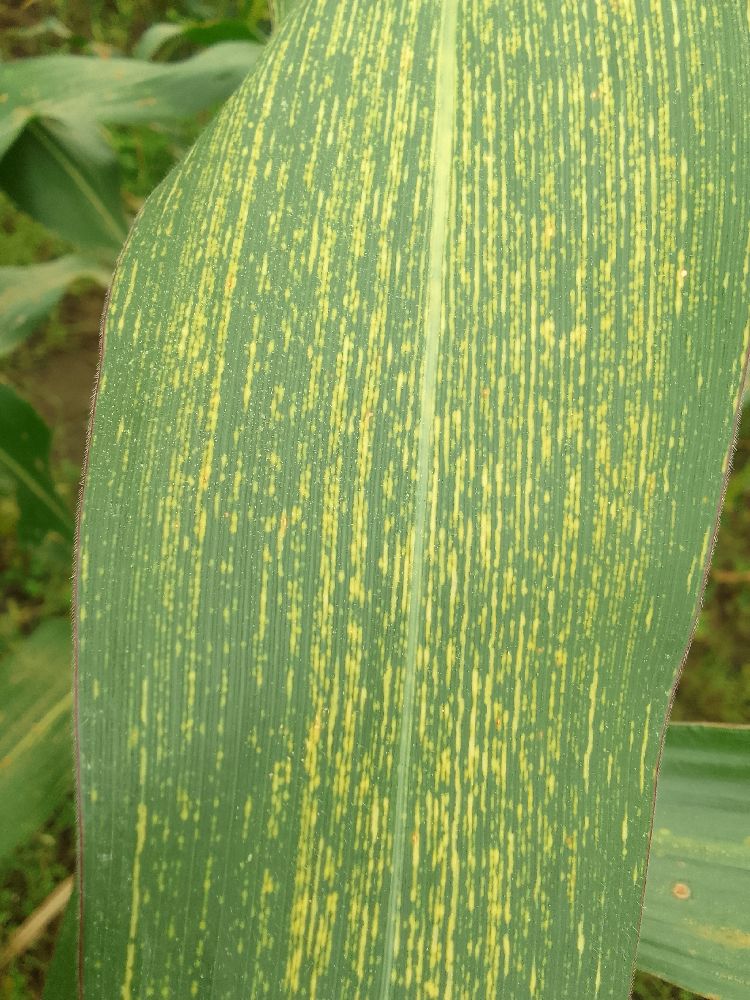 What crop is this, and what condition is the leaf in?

maize, maize streak virus
